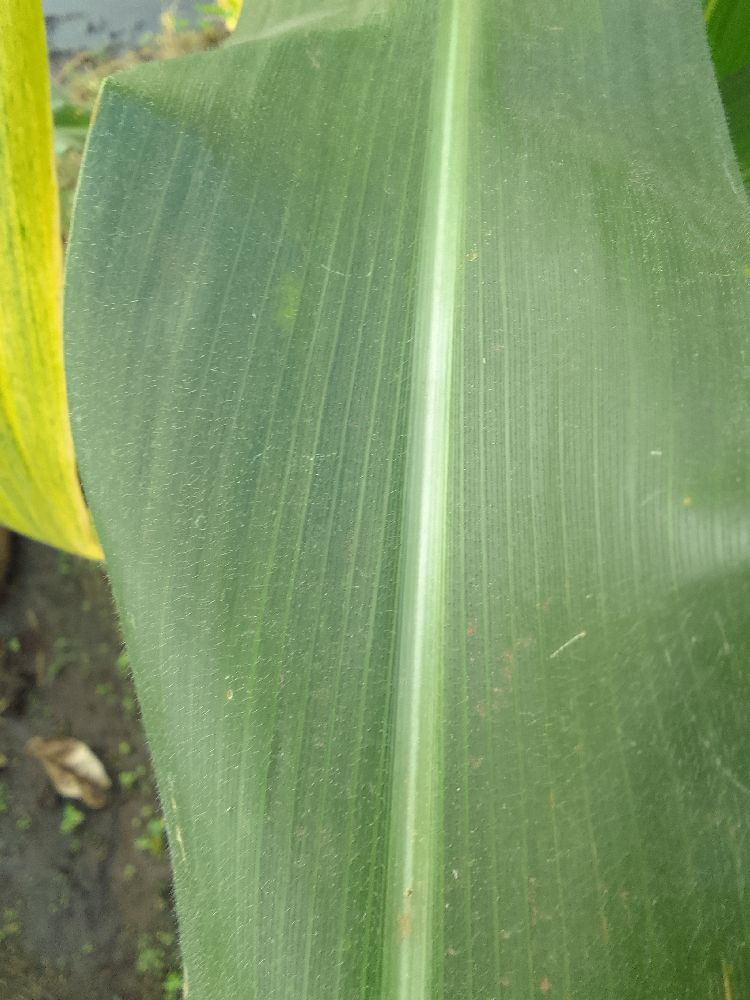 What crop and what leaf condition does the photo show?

common bean, healthy
